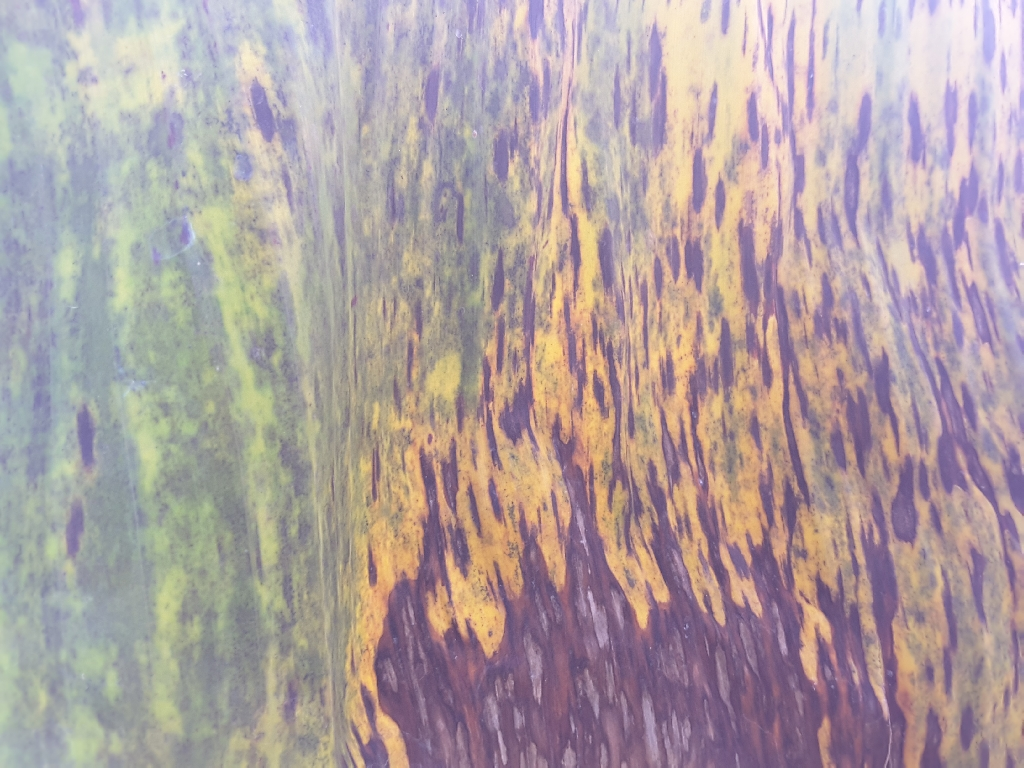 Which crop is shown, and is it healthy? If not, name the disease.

banana, black sigatoka
